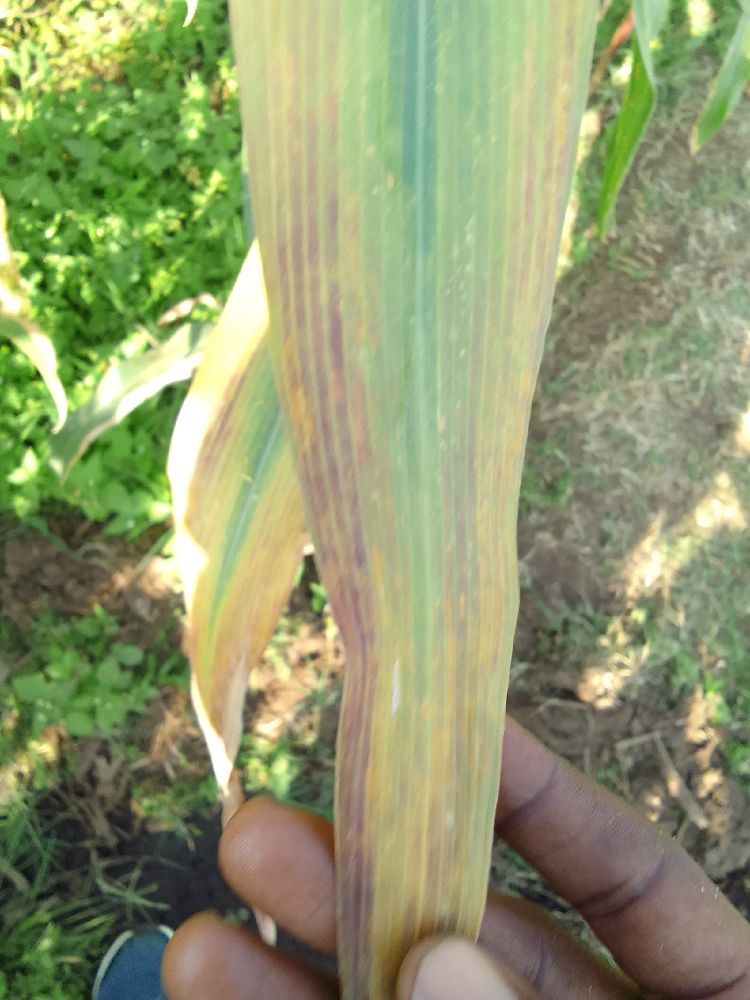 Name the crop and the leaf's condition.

maize, maize lethal necrosis
